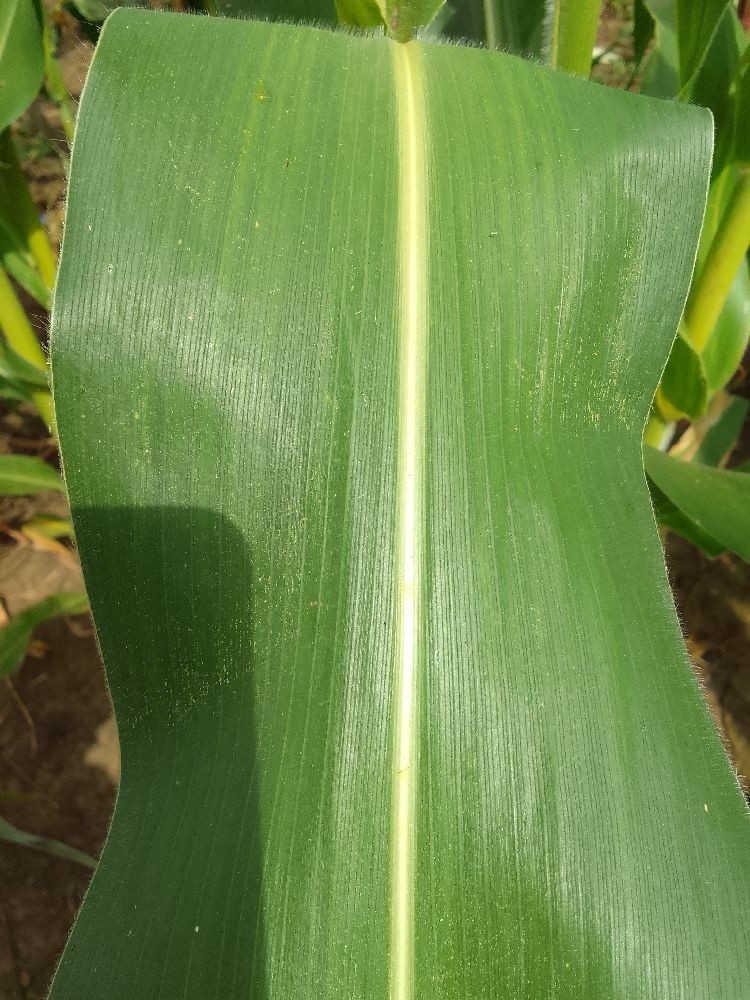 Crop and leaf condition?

maize, healthy
